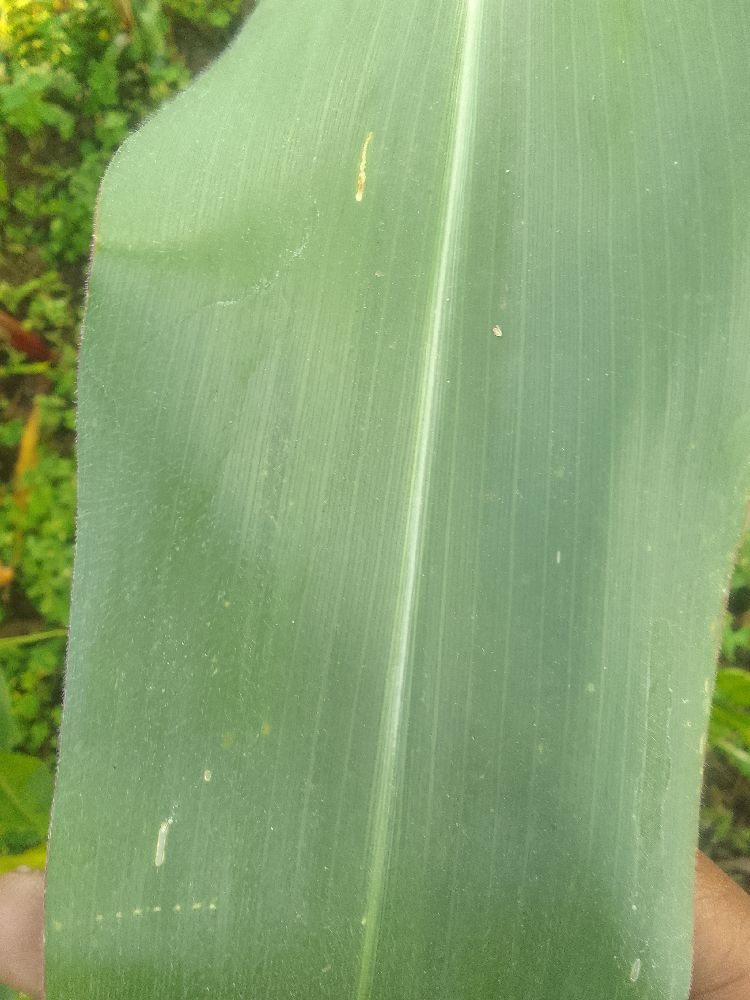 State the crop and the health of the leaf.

maize, healthy
